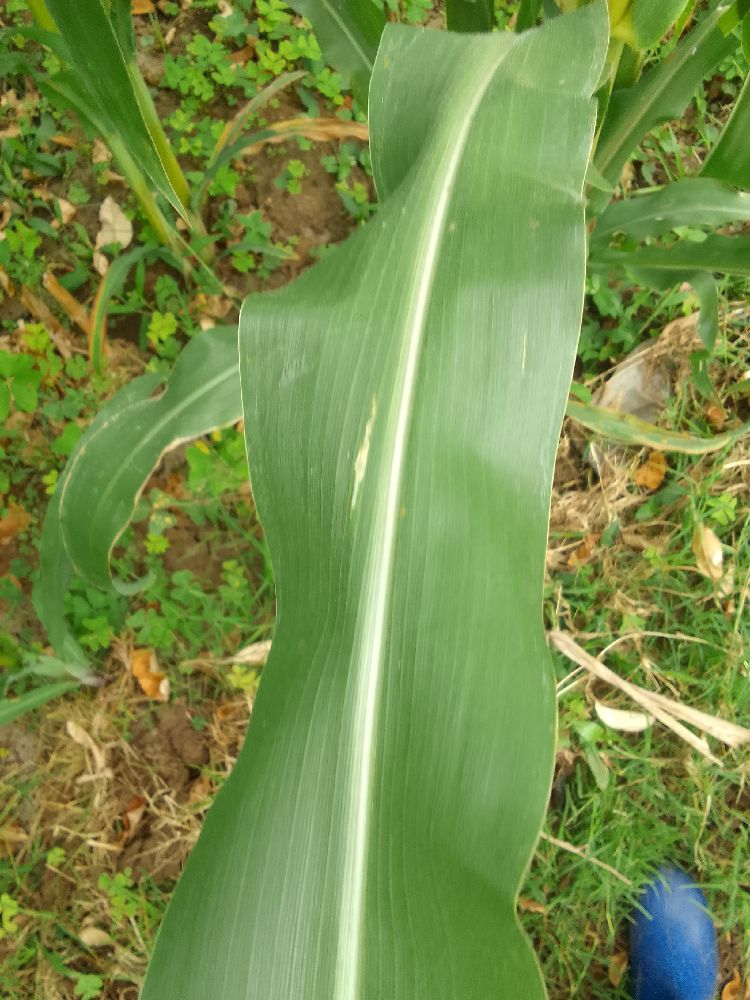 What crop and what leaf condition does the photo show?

maize, healthy
